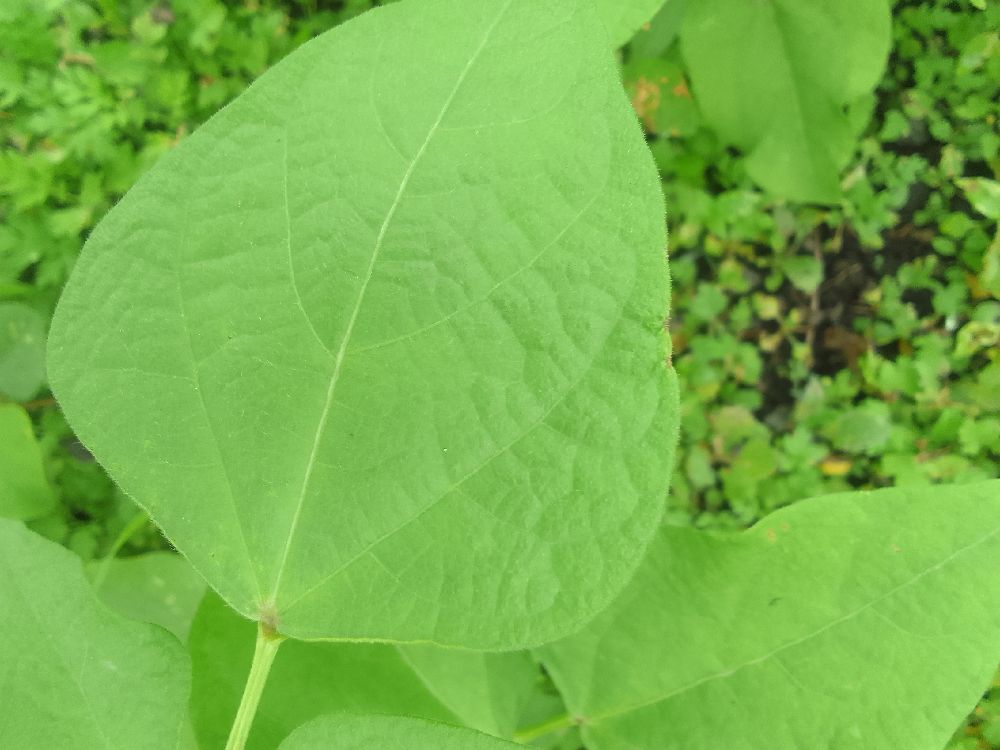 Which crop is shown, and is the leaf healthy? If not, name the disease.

common bean, healthy
